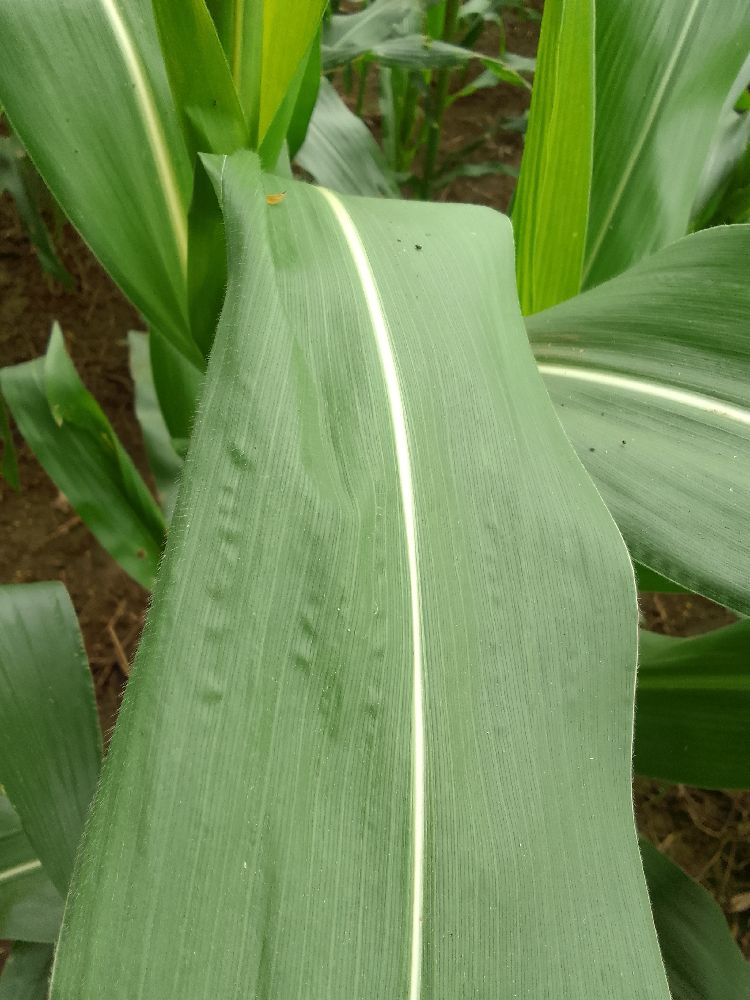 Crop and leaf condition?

maize, healthy
